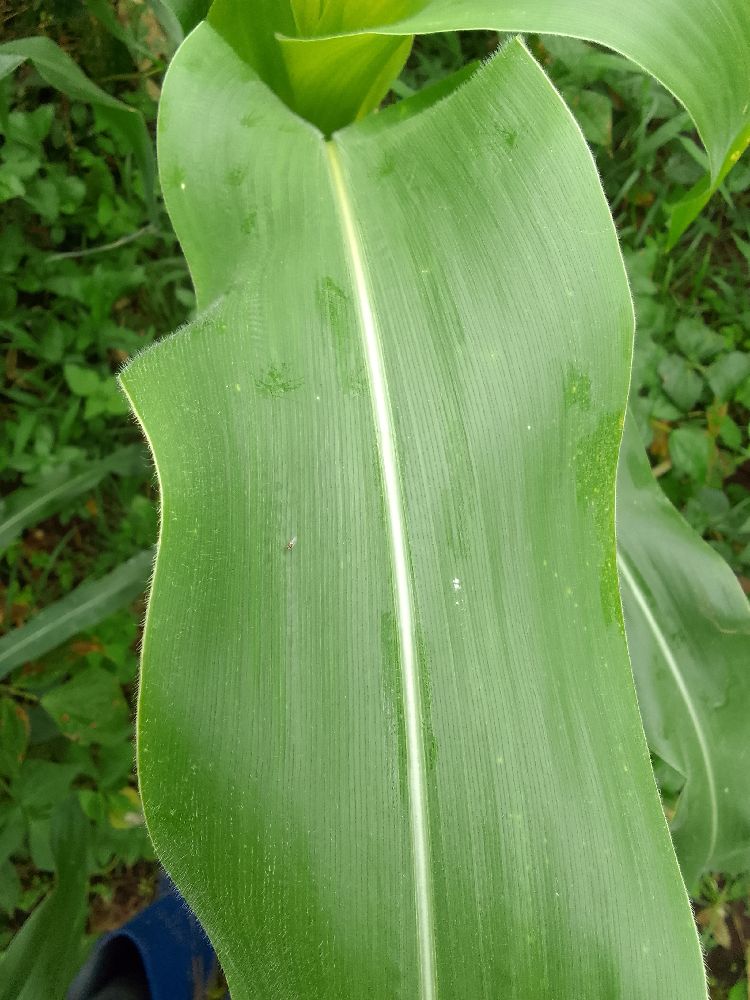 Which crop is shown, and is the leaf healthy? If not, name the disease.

maize, healthy
